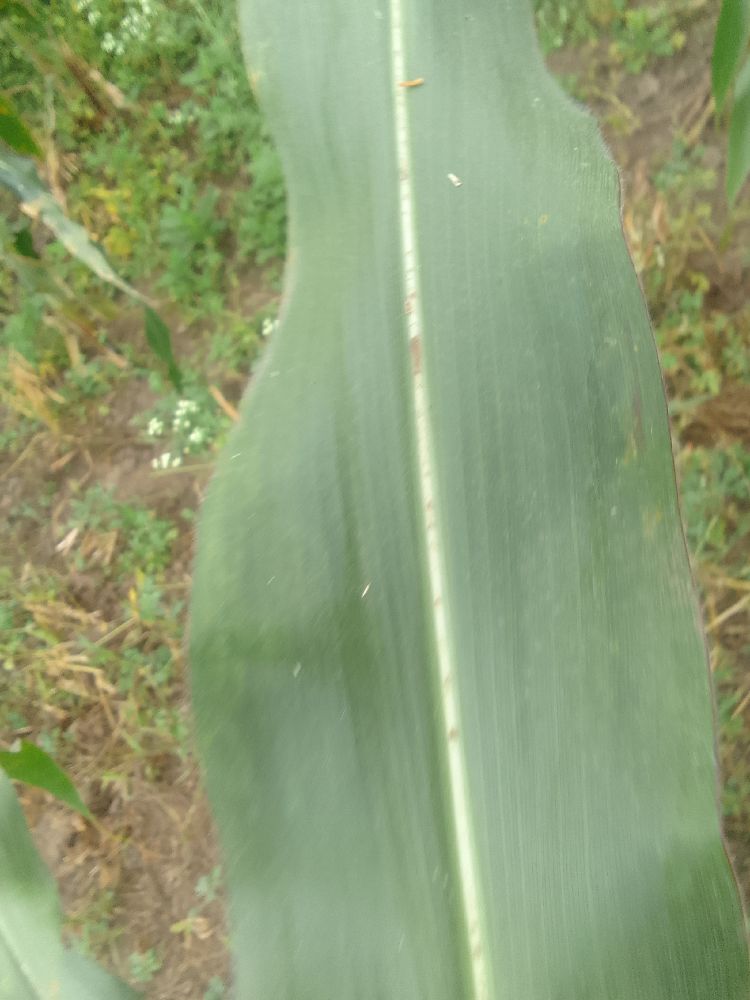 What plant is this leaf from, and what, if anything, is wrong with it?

maize, healthy
